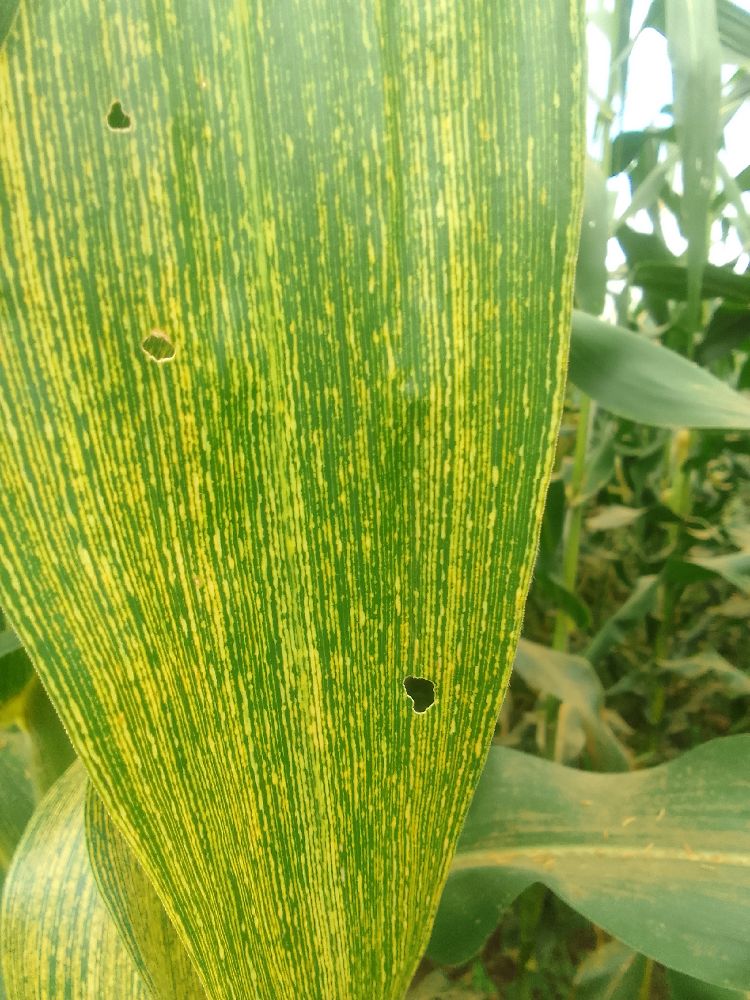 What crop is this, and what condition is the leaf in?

maize, maize streak virus
